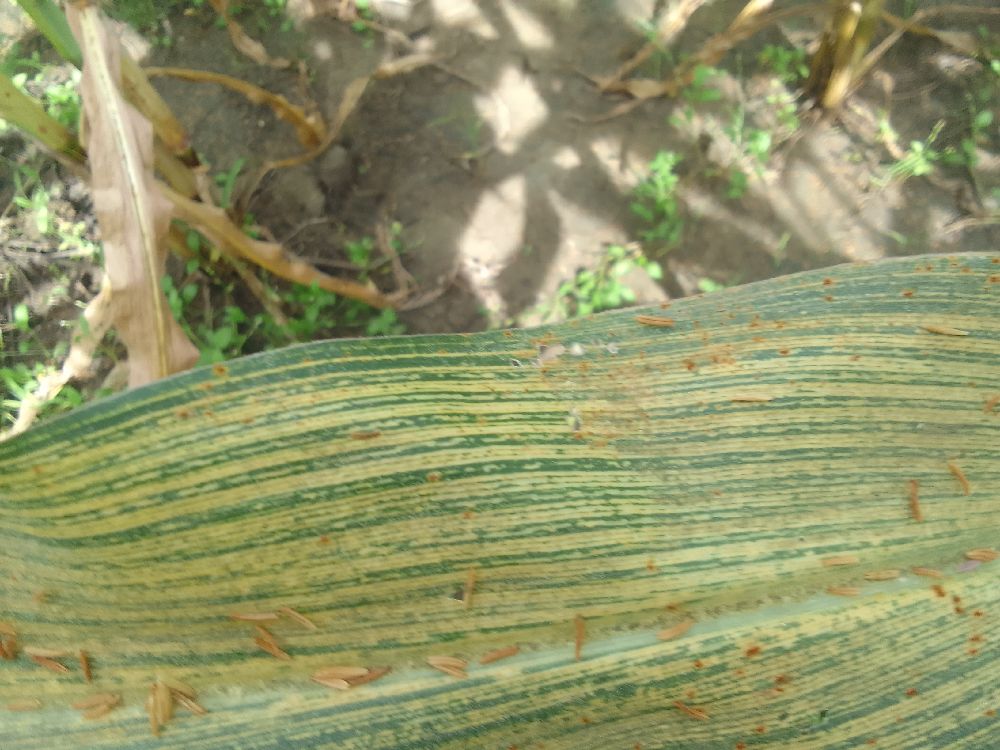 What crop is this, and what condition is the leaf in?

maize, maize streak virus
